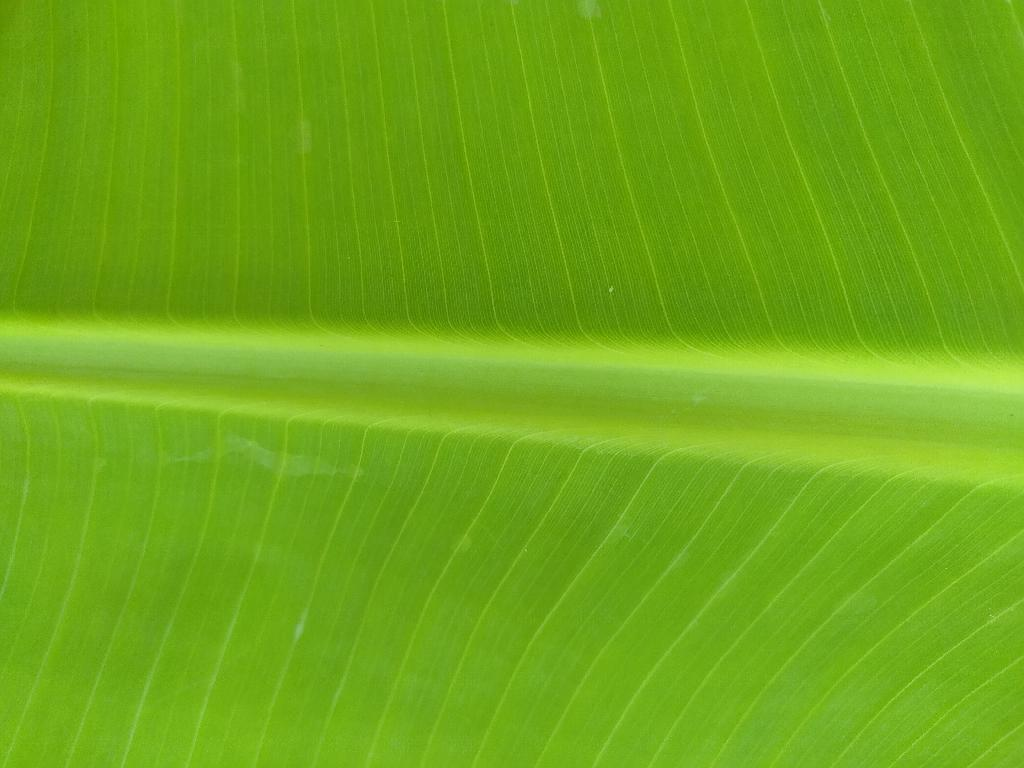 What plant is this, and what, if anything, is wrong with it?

banana, healthy
